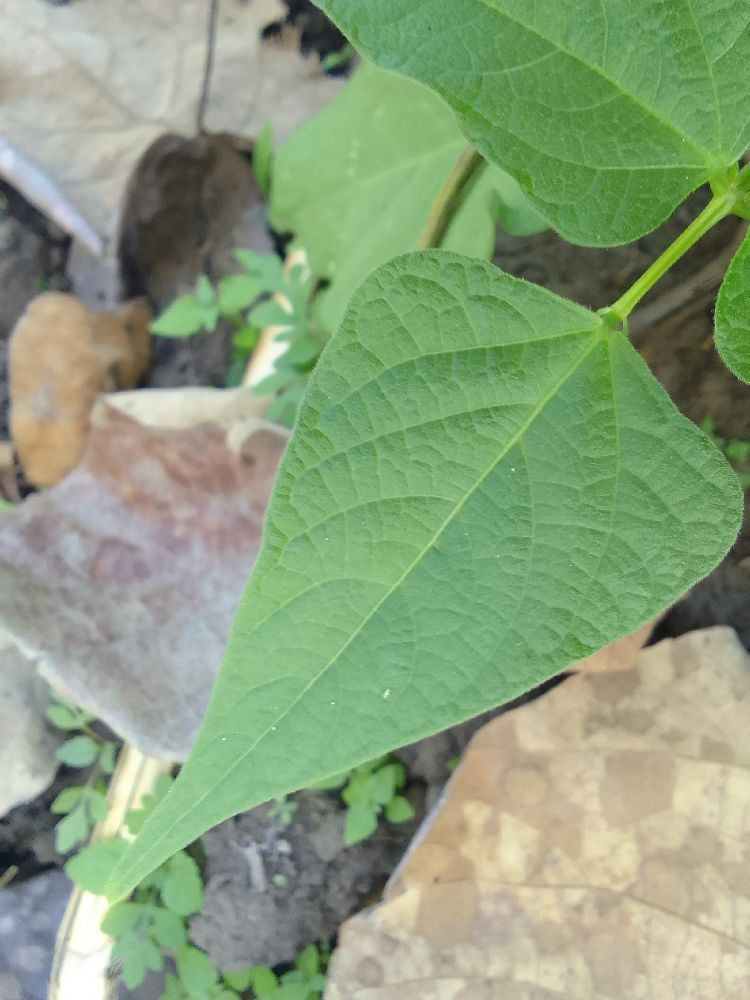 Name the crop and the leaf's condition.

common bean, healthy
